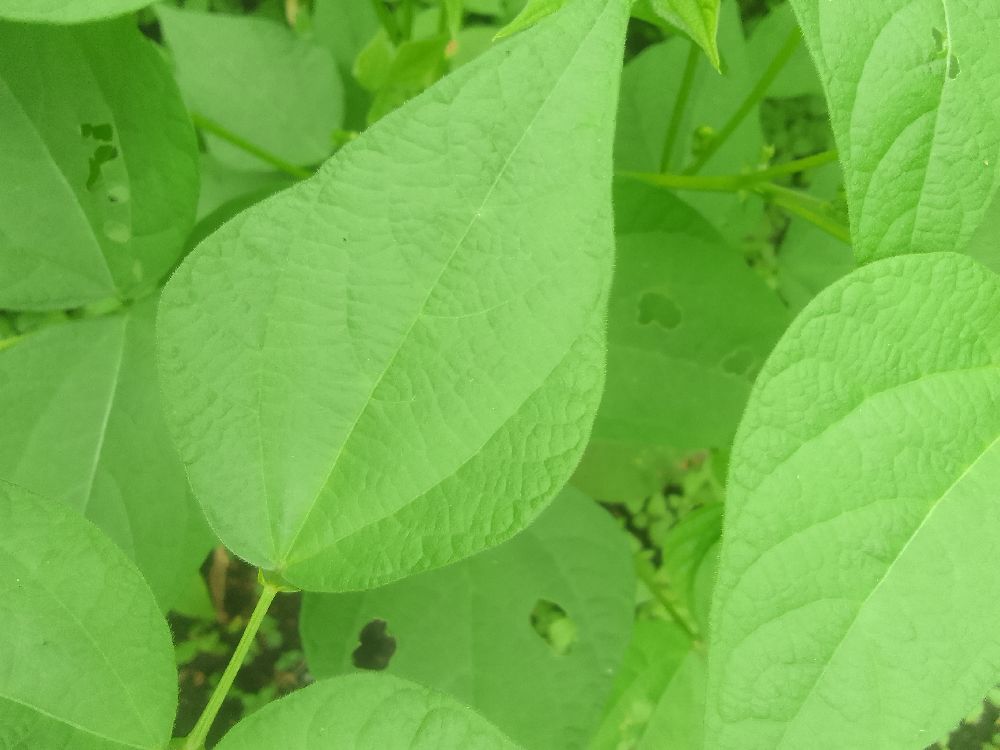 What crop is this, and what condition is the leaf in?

common bean, healthy
